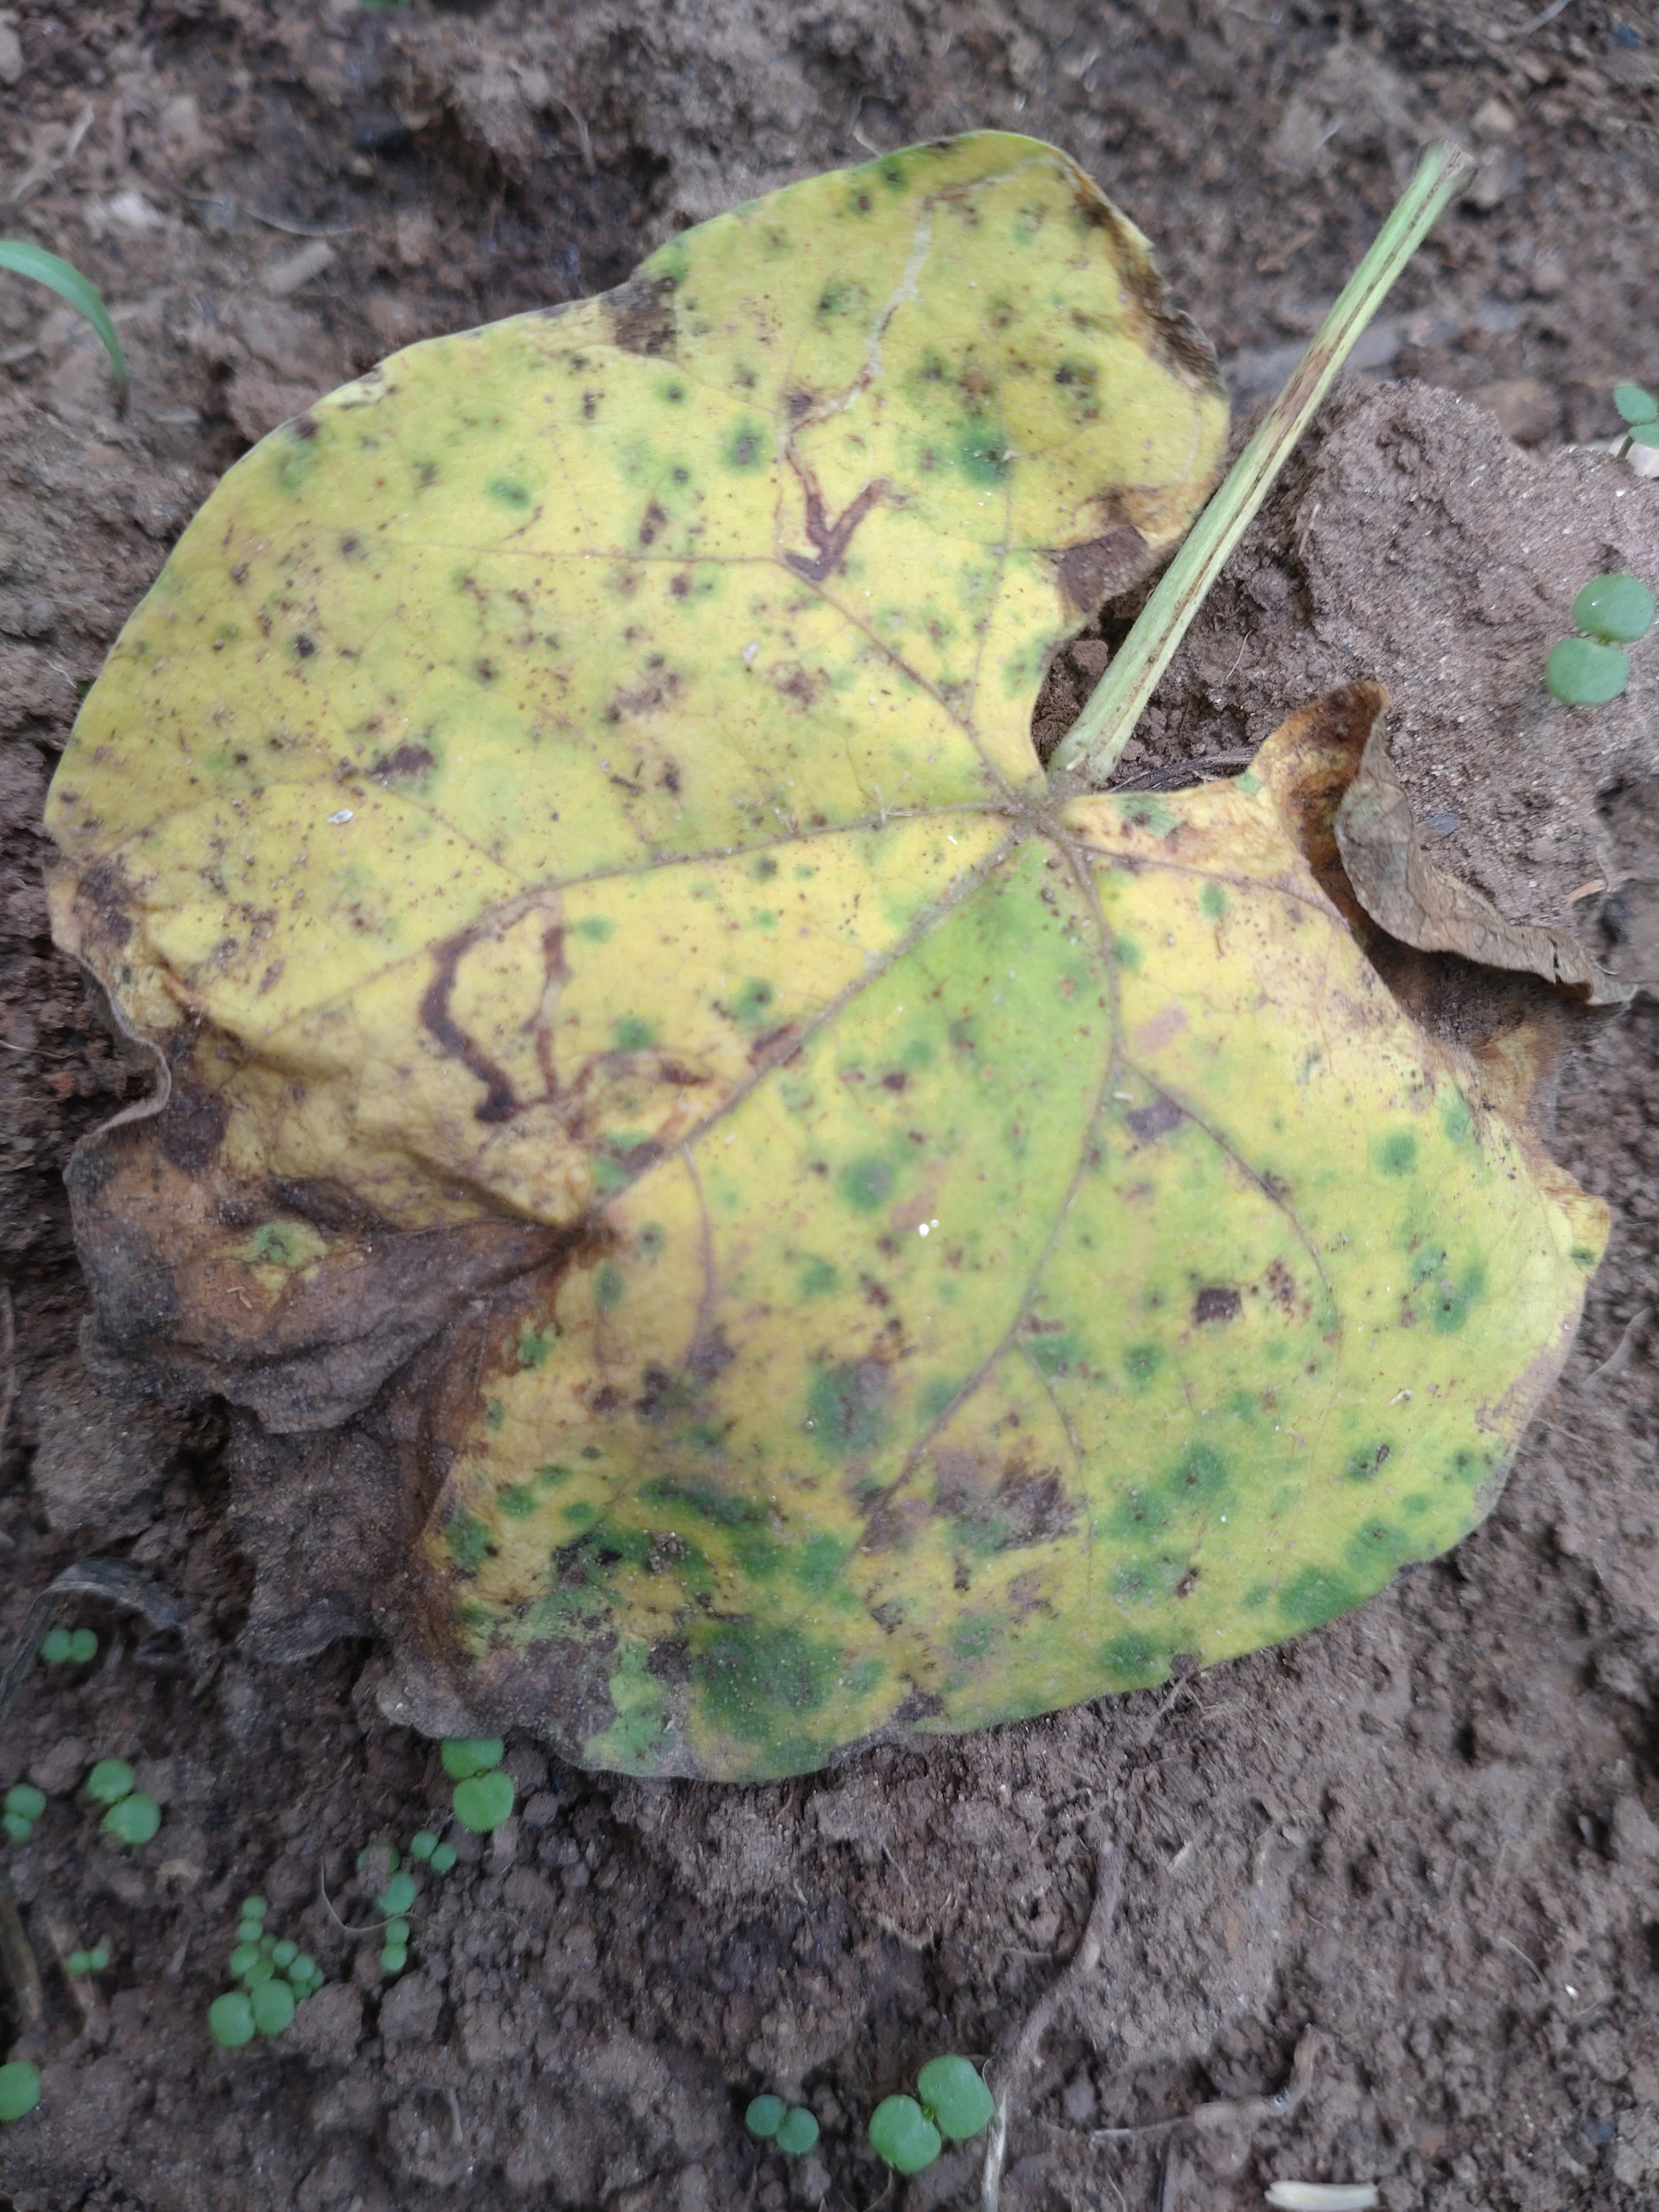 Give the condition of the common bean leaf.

anthracnose
